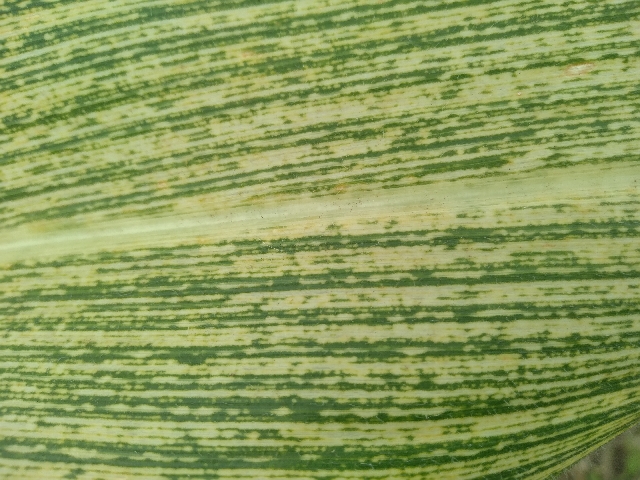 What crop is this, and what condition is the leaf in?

maize, maize streak virus
